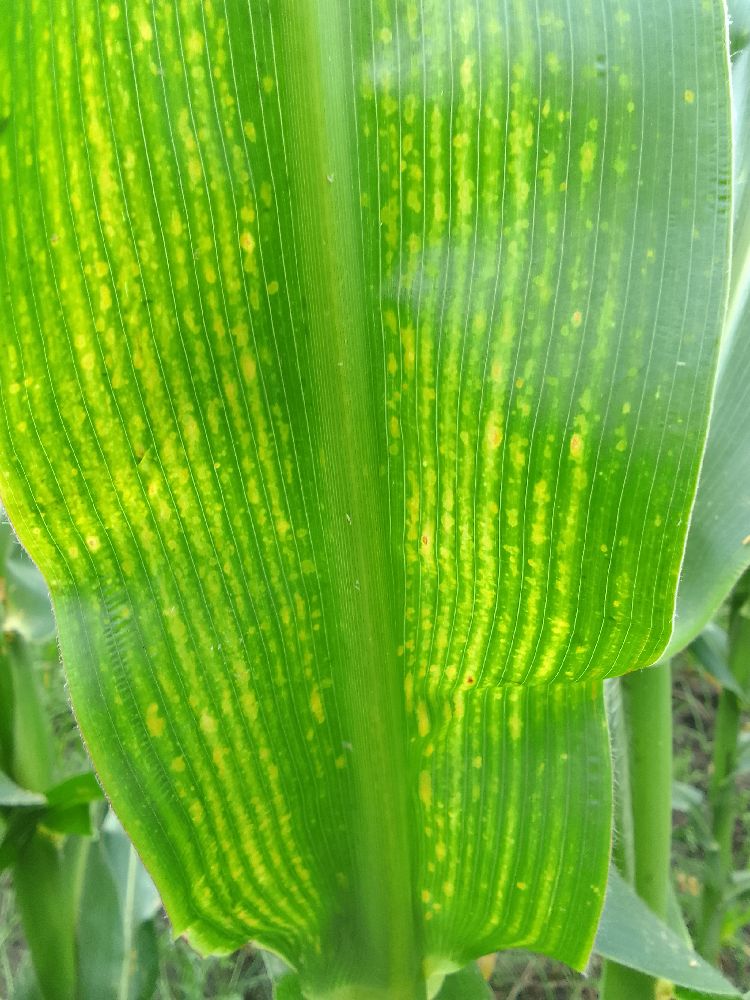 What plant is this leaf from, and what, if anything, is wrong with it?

maize, maize streak virus
